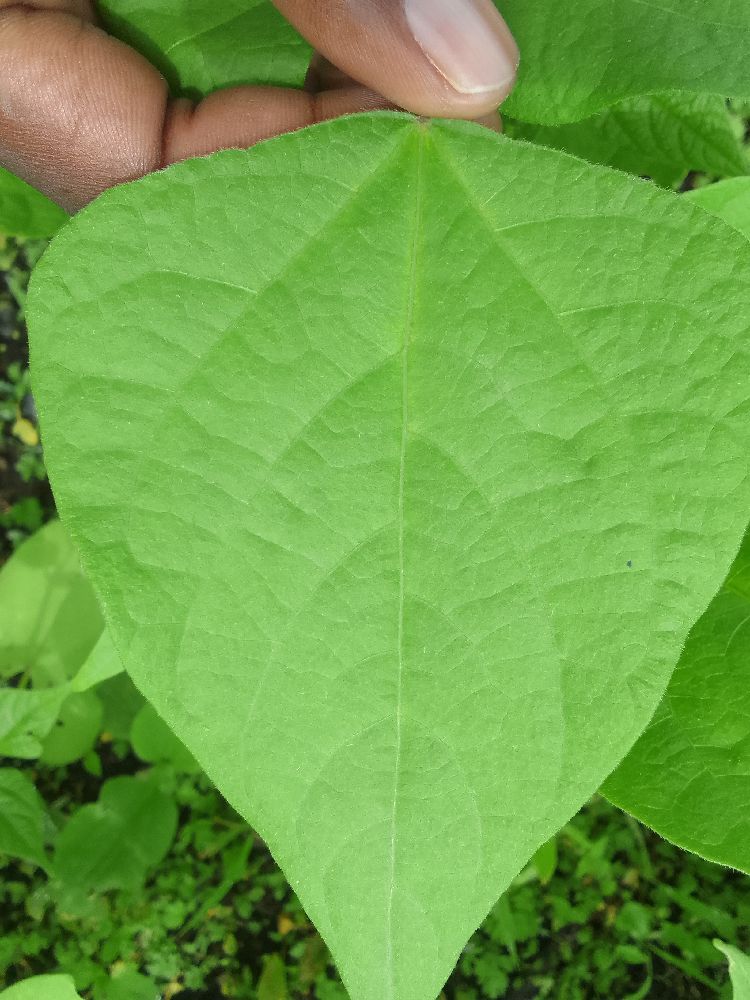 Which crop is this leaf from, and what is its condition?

common bean, healthy
